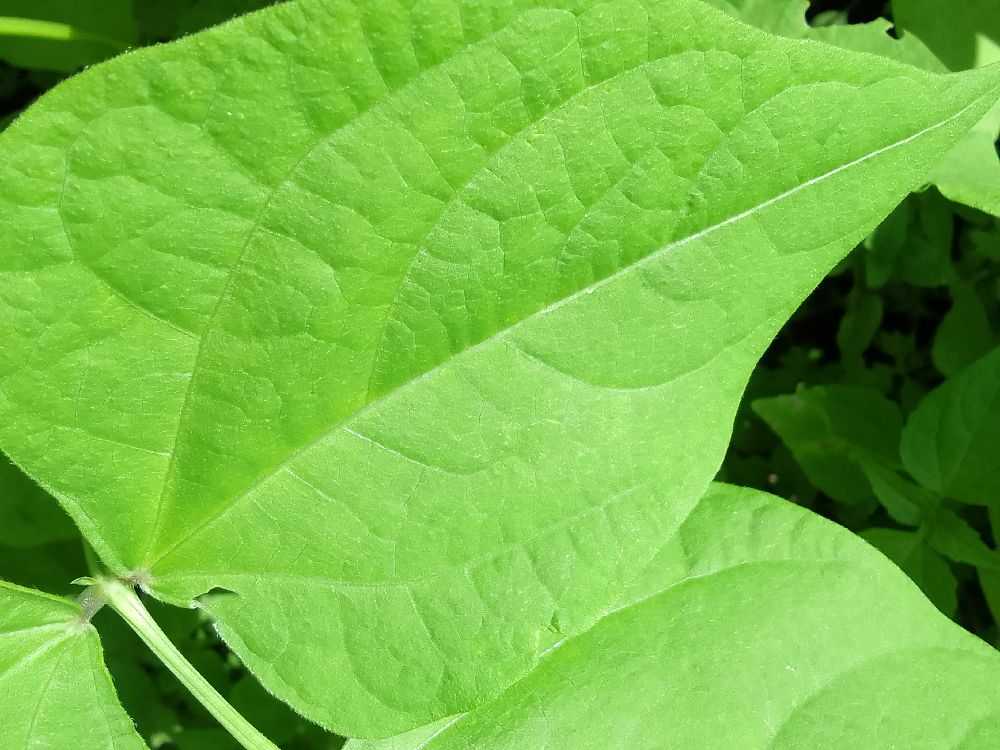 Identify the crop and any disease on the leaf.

common bean, healthy
